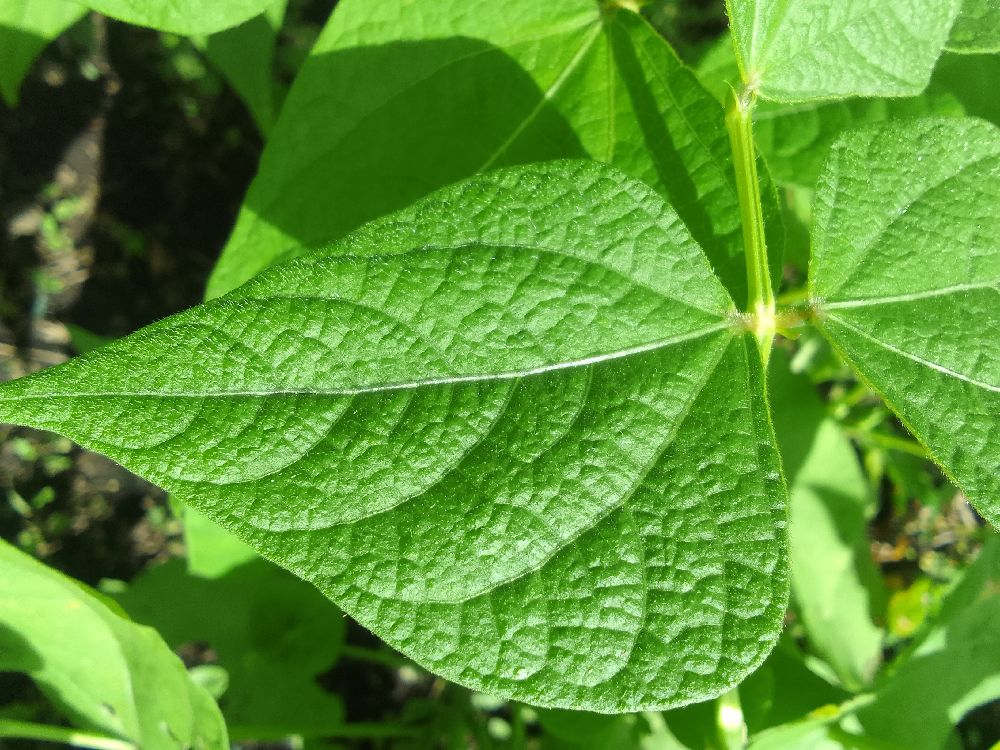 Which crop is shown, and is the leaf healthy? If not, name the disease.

common bean, healthy
